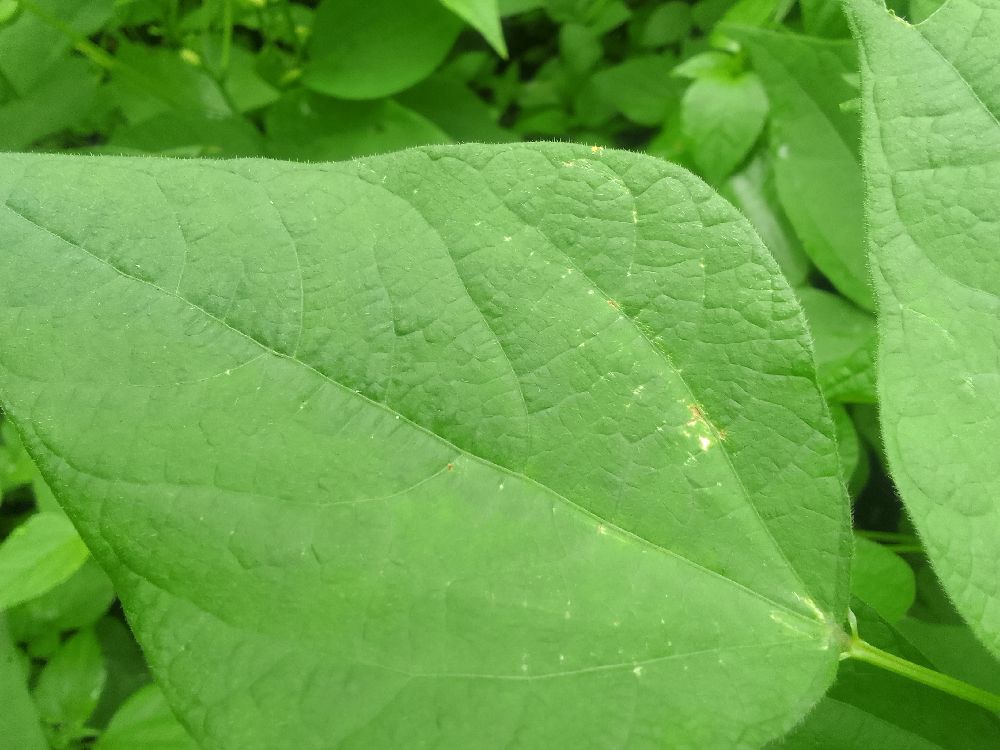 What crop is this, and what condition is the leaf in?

common bean, healthy
